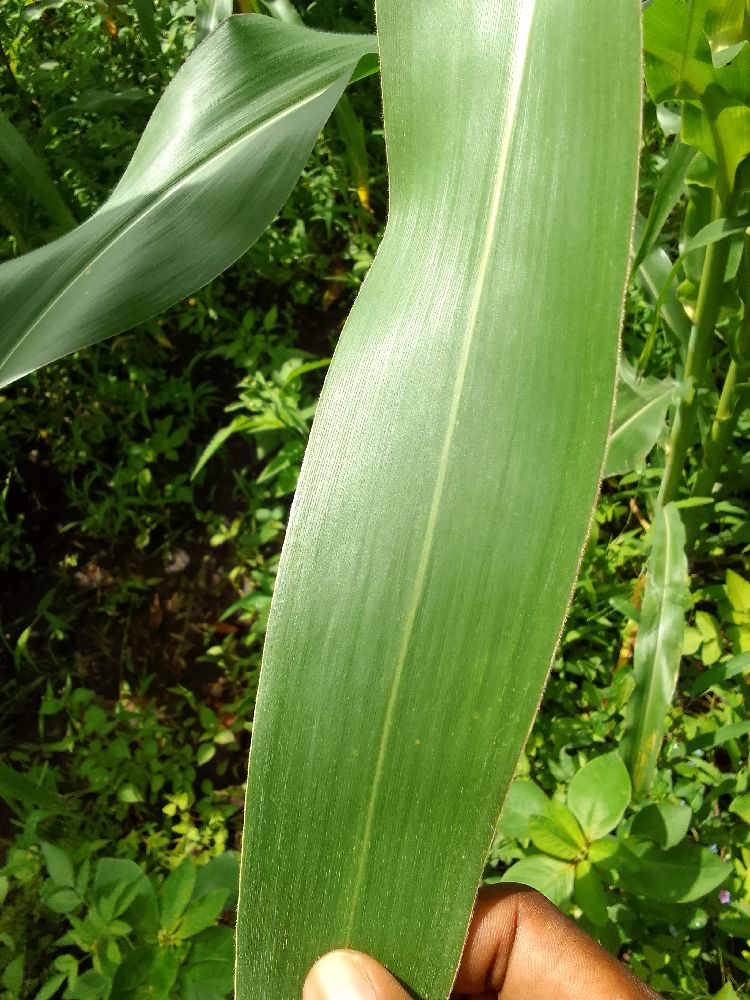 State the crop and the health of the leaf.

maize, healthy
